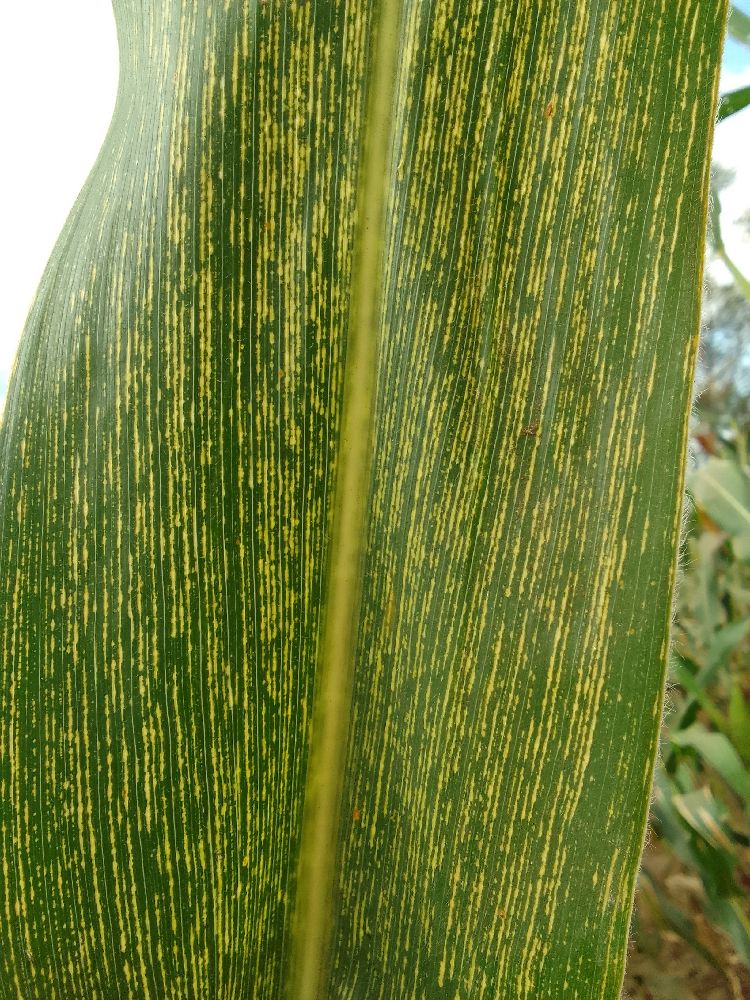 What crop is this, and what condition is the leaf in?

maize, maize streak virus
